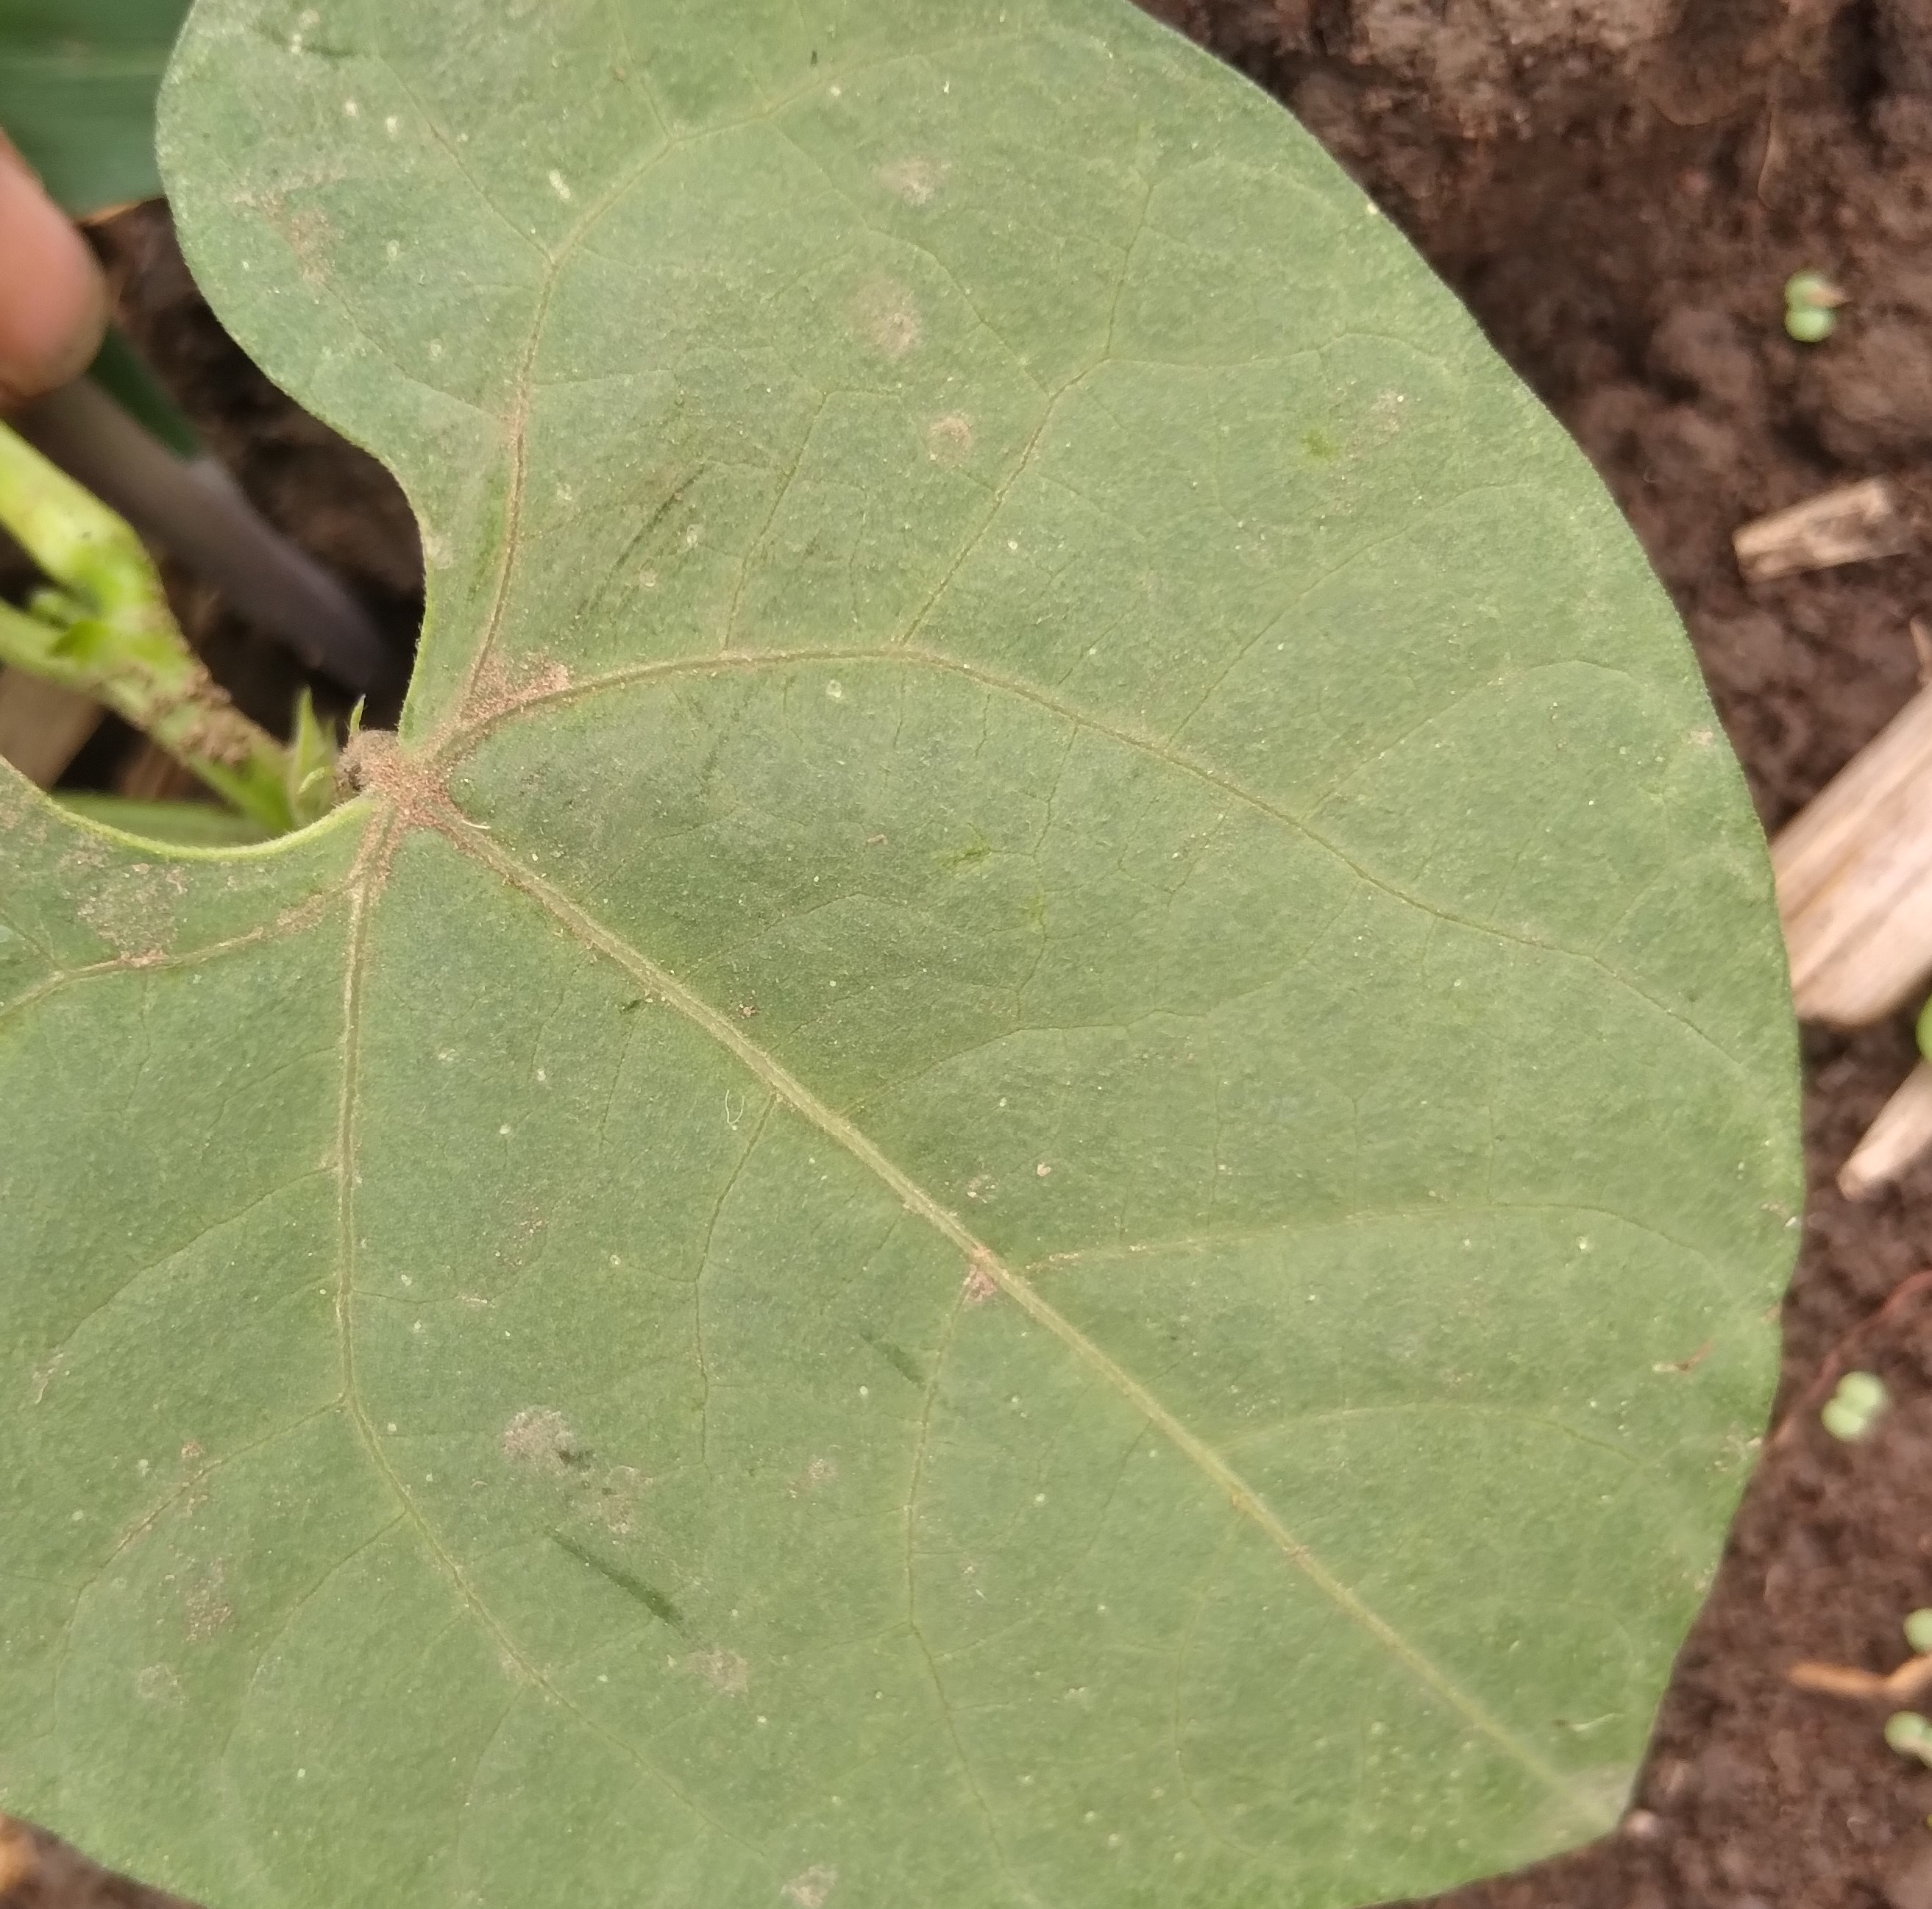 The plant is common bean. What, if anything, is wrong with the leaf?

healthy
